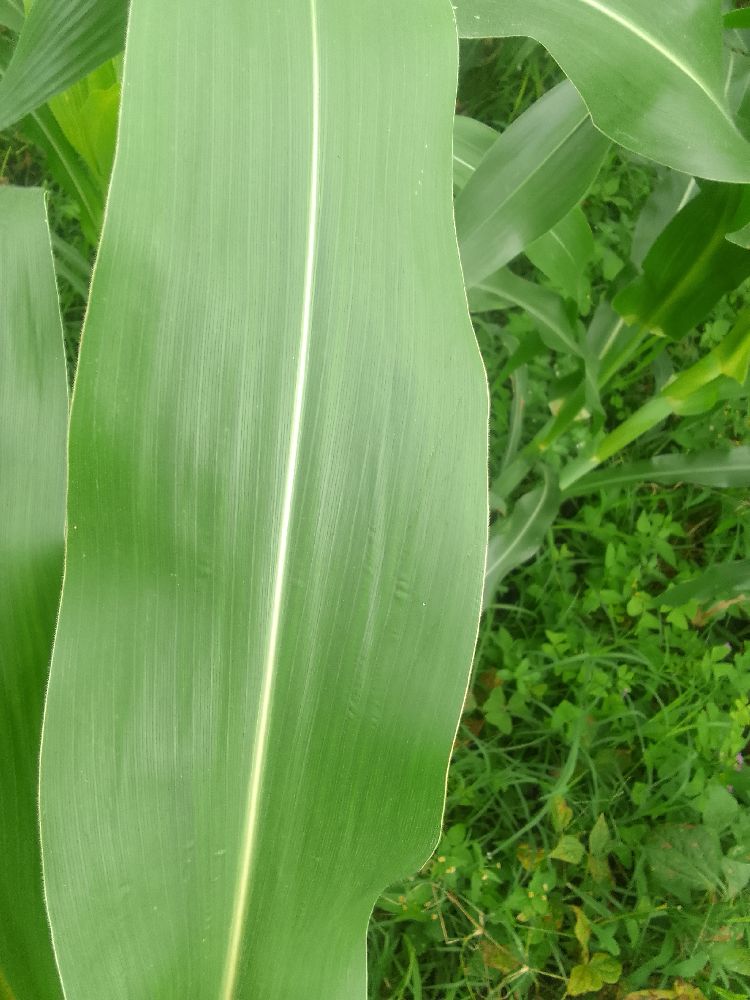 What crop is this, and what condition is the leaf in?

maize, healthy
